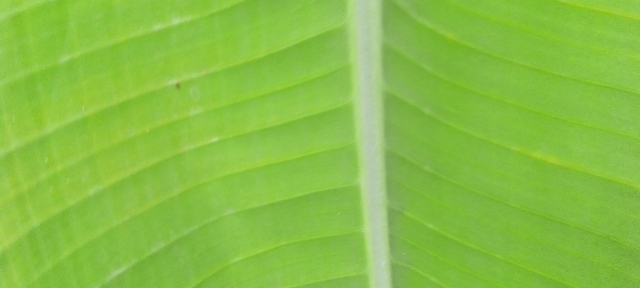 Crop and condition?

banana, healthy
